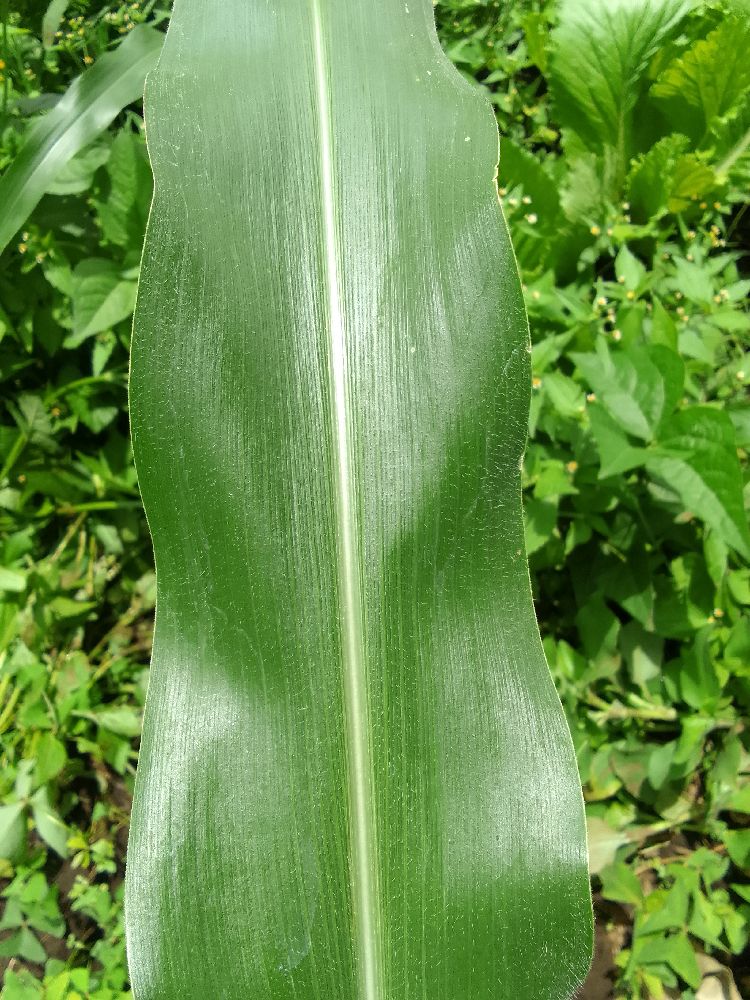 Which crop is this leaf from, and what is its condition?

maize, healthy
